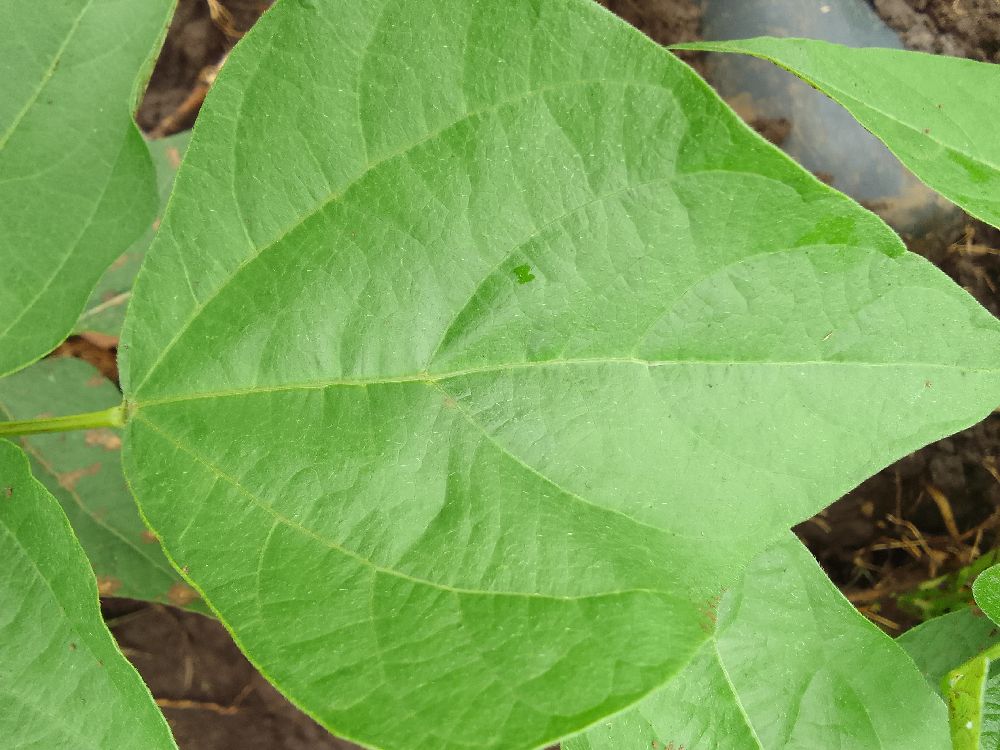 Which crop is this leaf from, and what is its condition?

common bean, healthy
